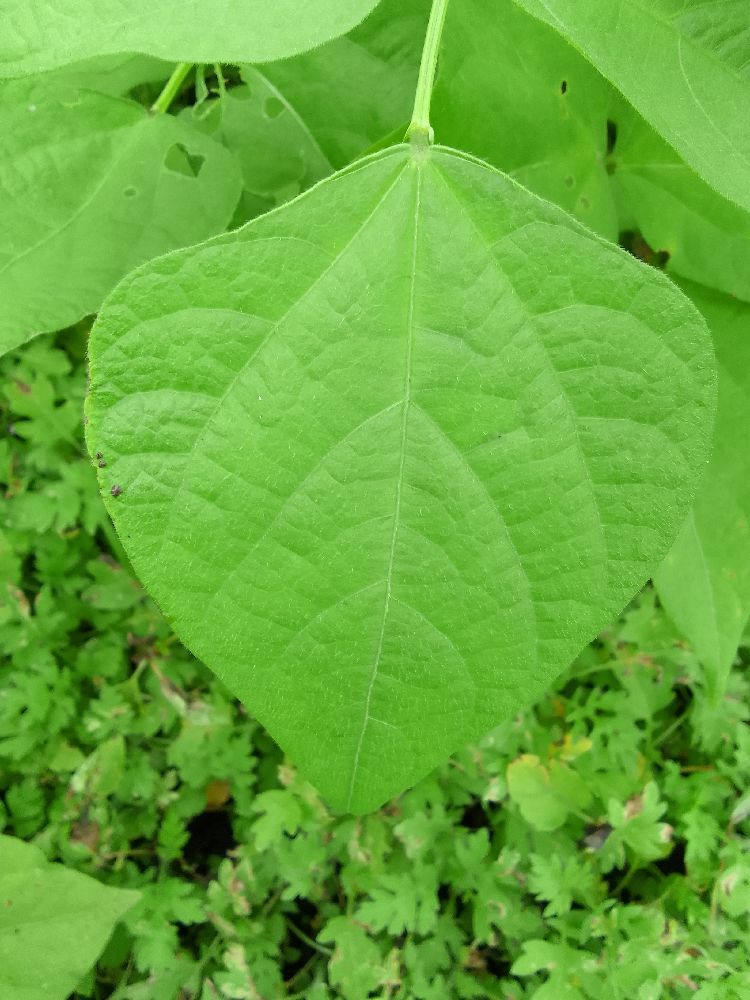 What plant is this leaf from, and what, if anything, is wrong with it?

common bean, healthy
